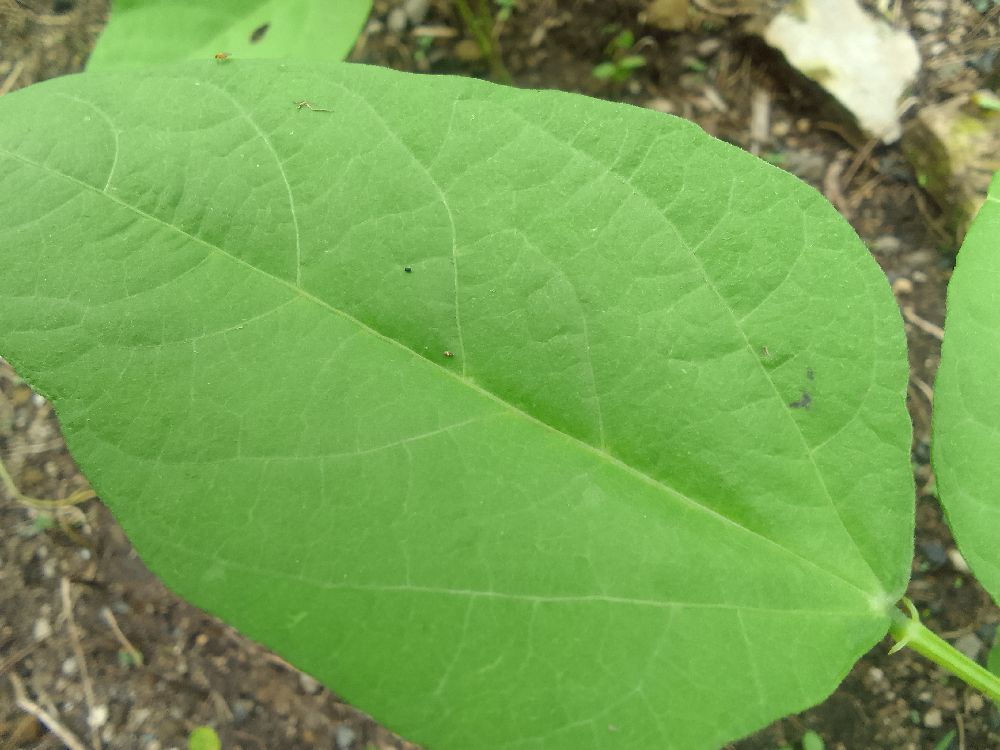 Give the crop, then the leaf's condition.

common bean, healthy
